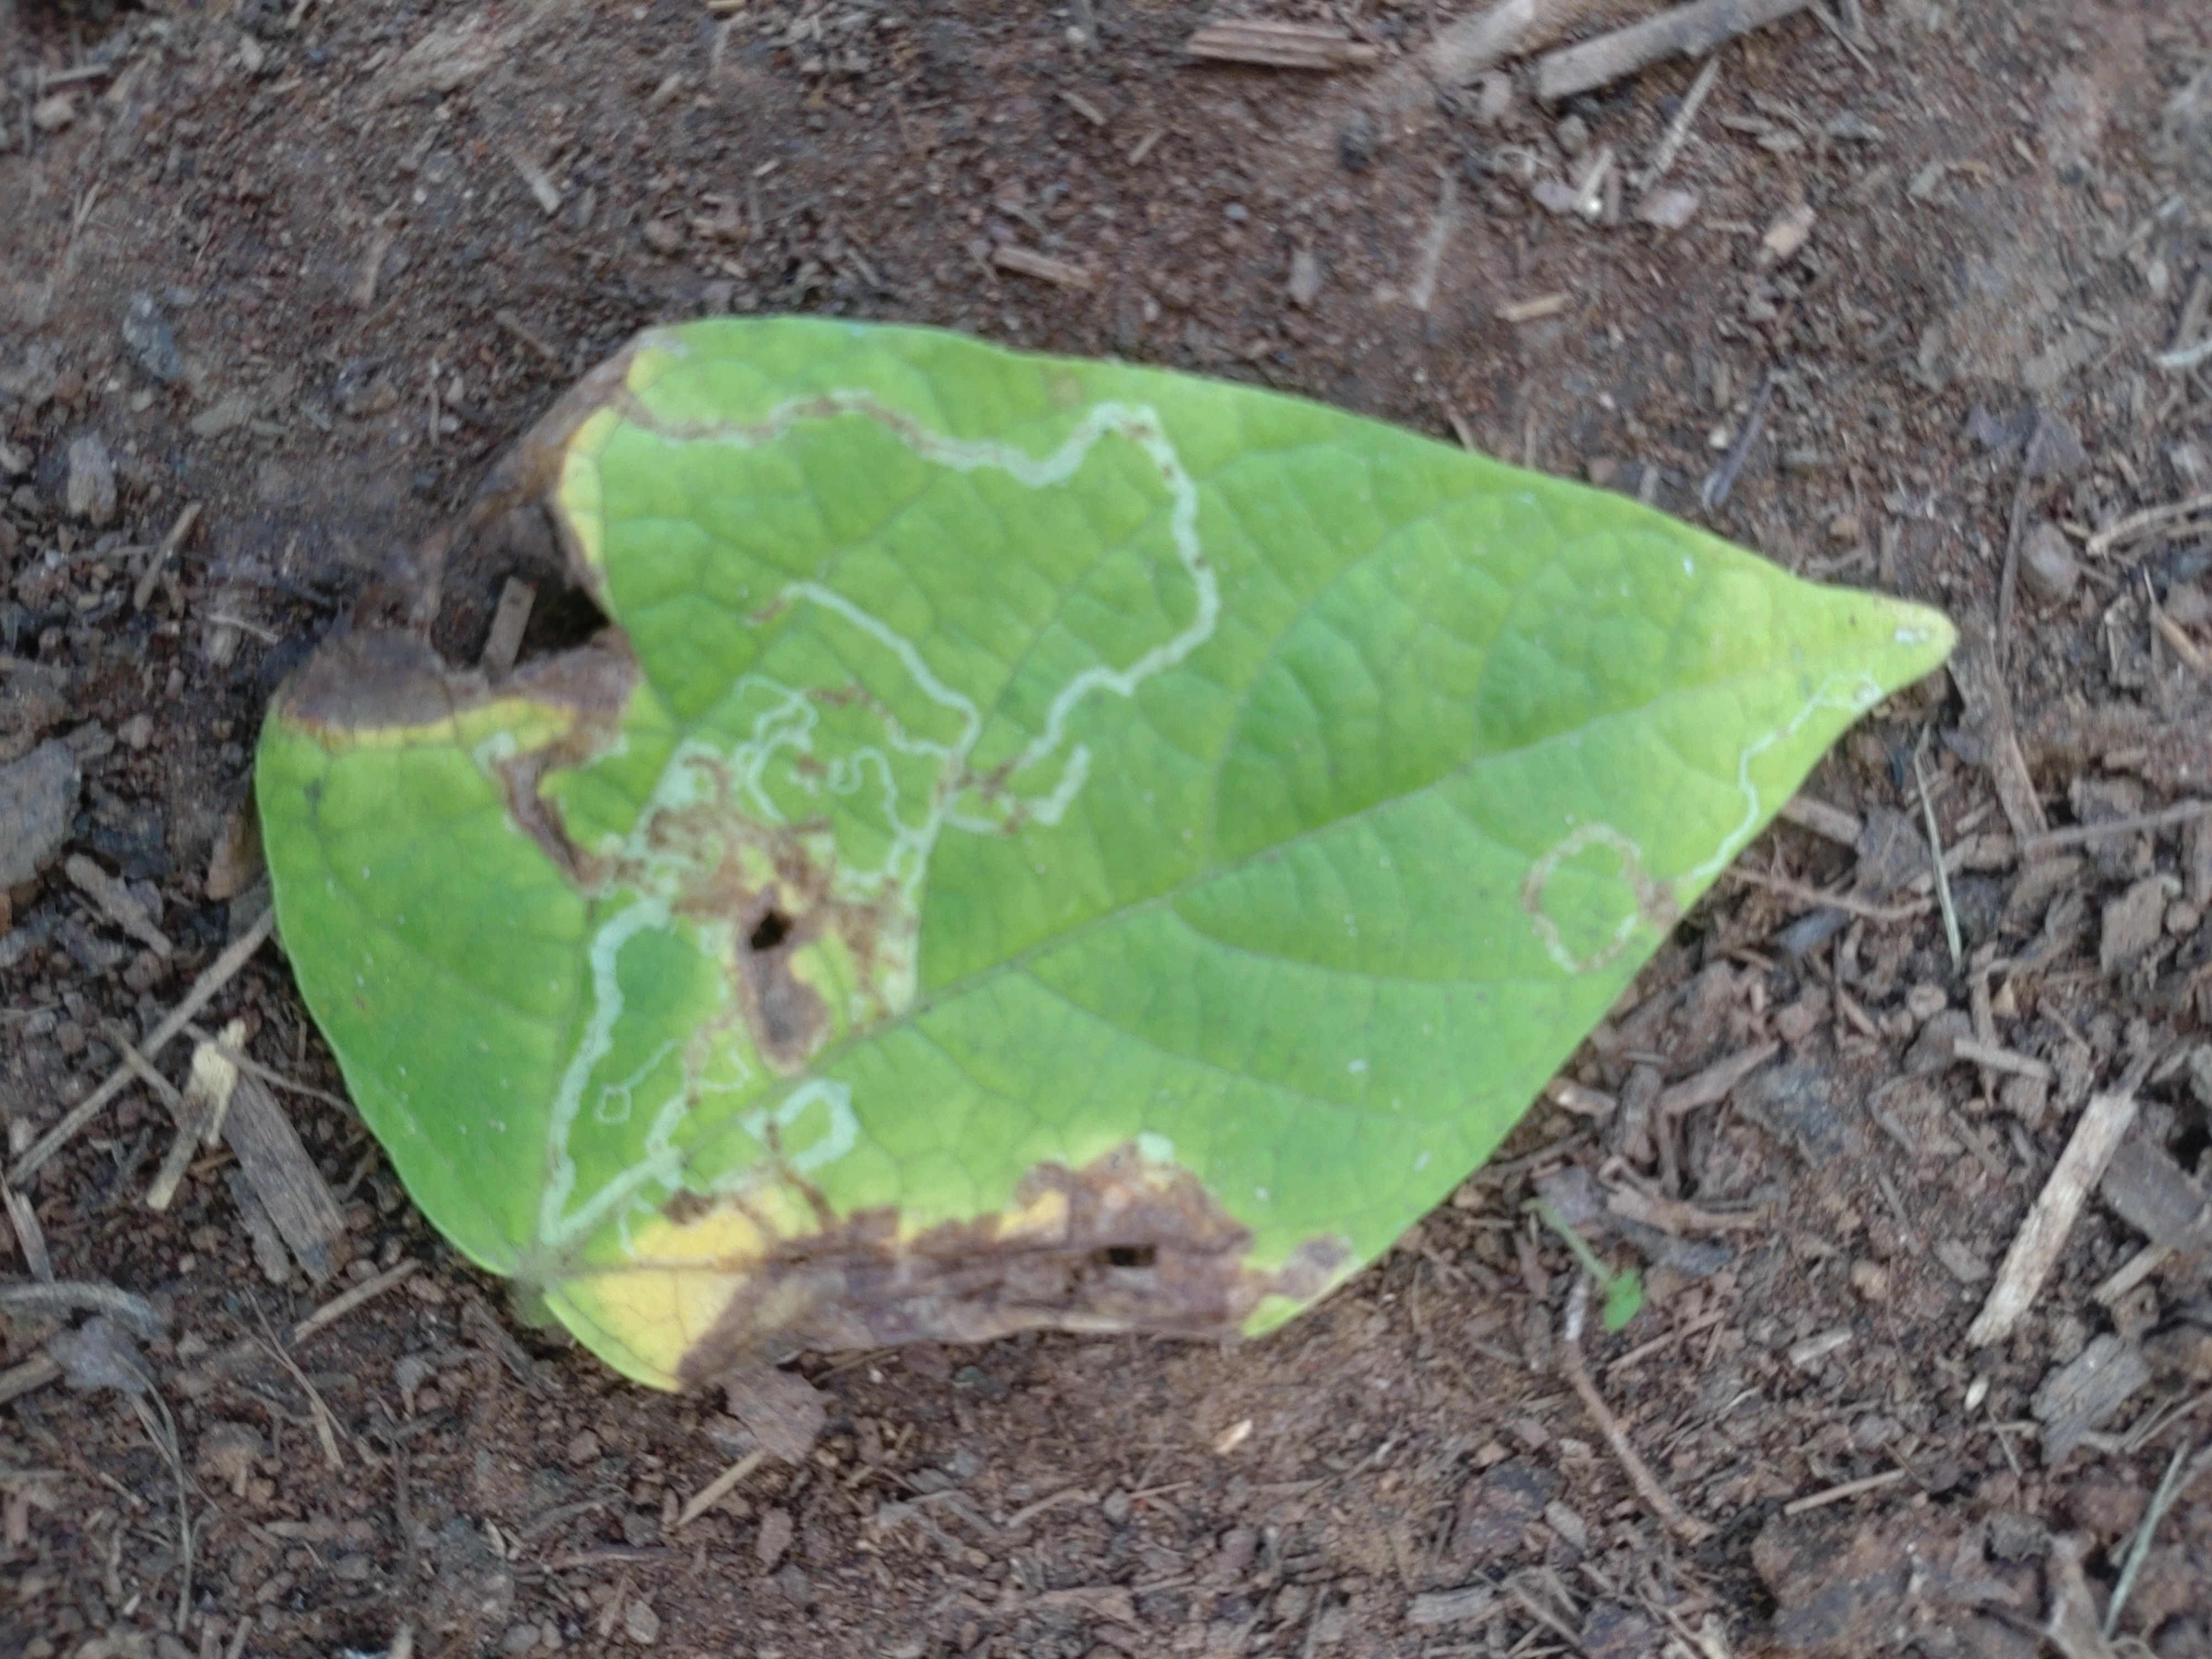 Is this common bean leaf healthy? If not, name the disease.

anthracnose
